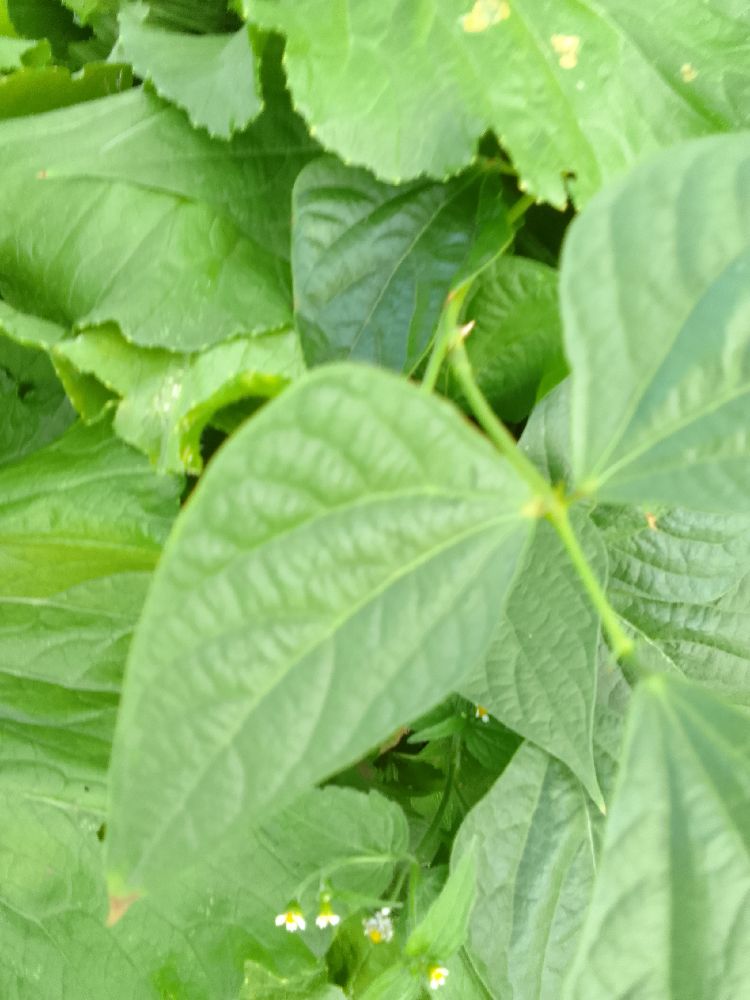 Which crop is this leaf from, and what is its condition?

common bean, healthy
